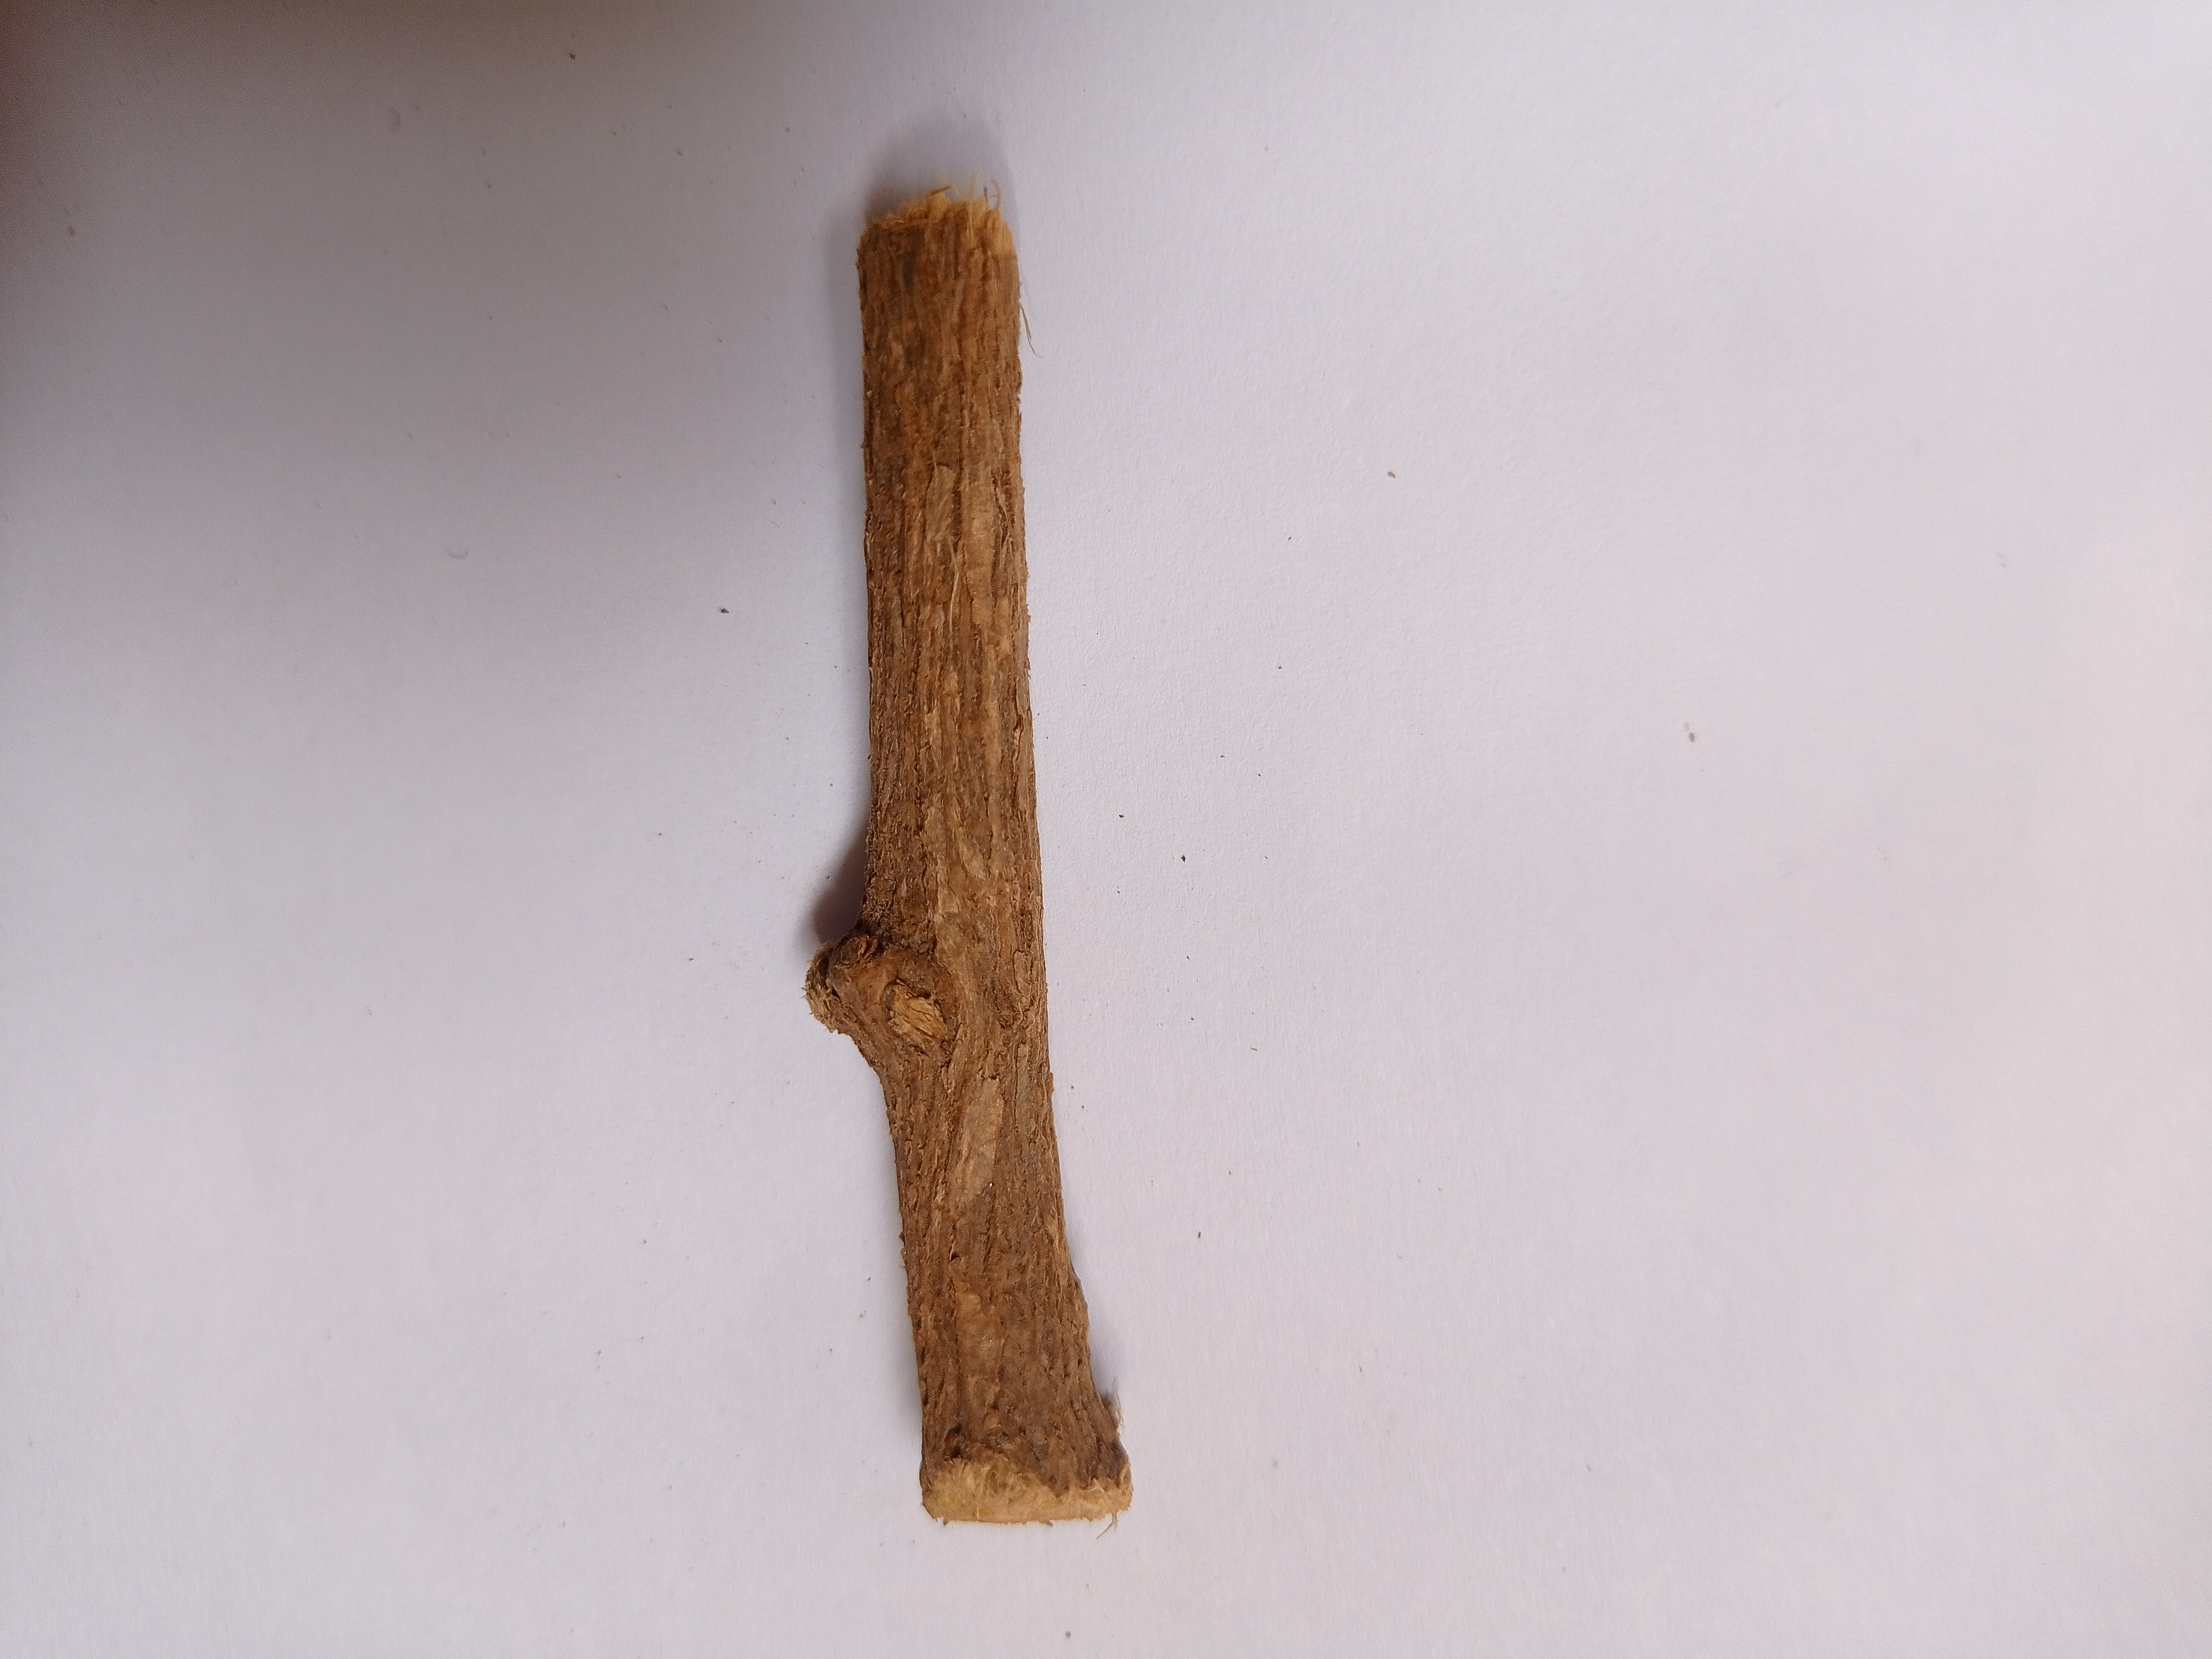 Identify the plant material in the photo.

jesthamadh
